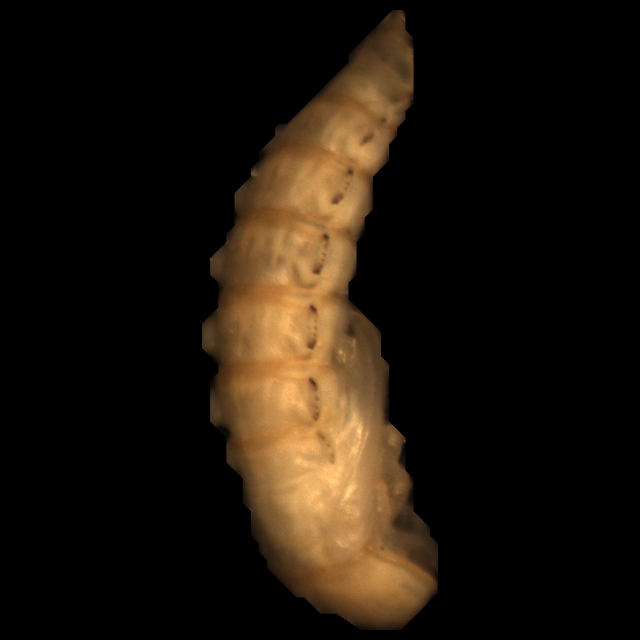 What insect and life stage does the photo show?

mealworm pupa
